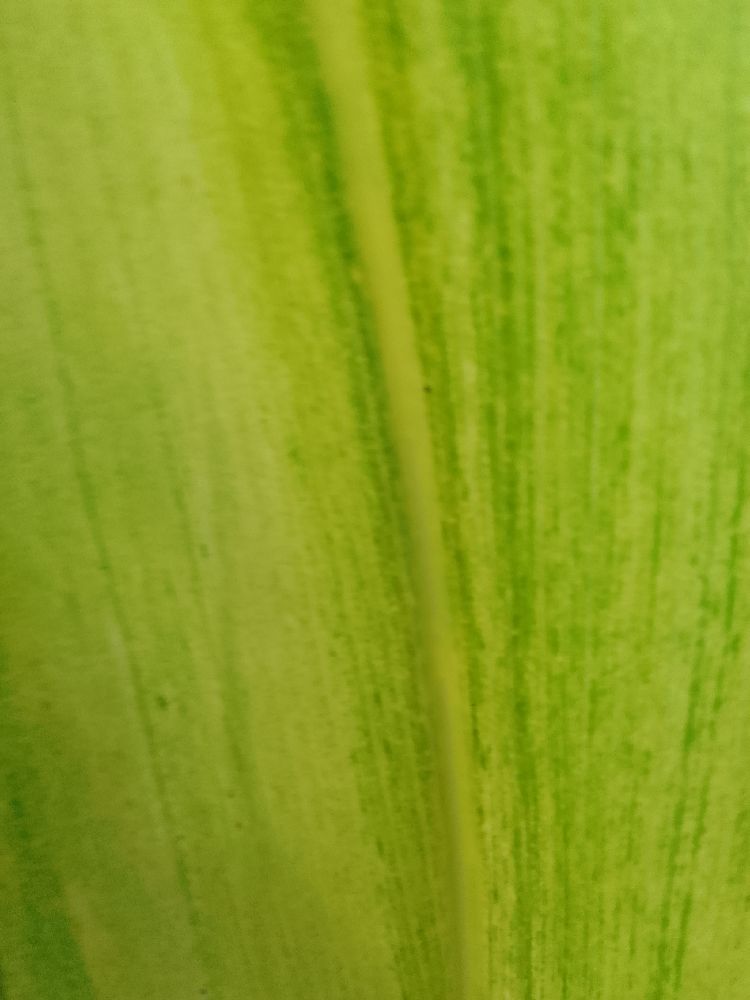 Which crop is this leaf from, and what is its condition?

maize, maize lethal necrosis
